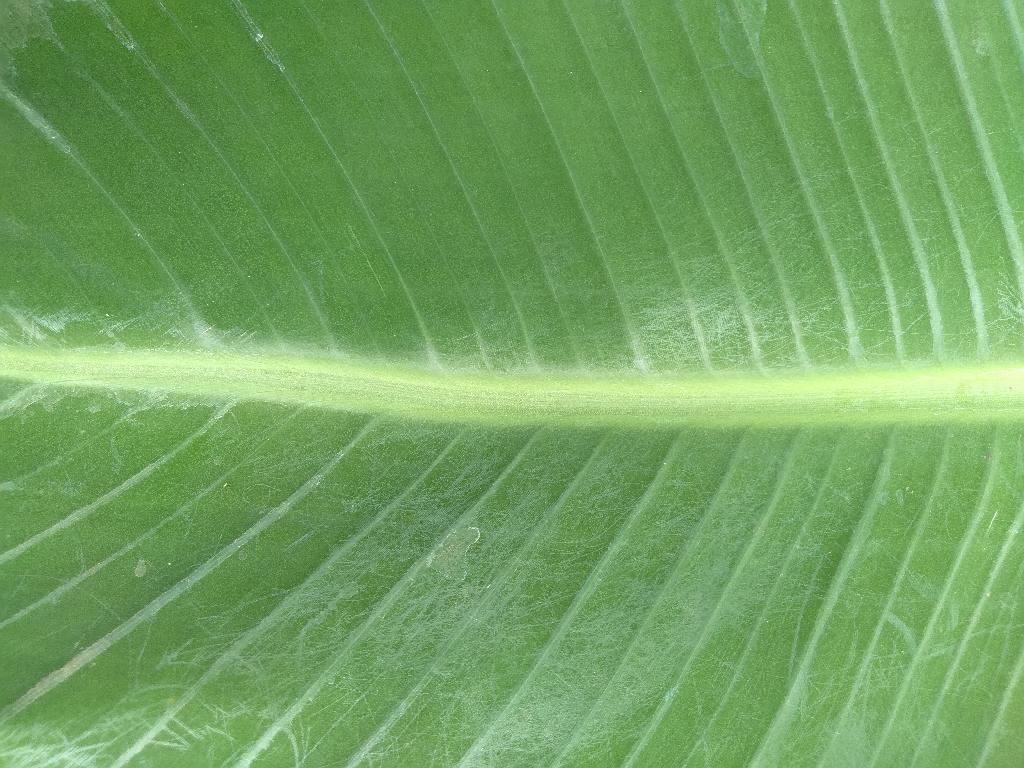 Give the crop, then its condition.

banana, healthy
